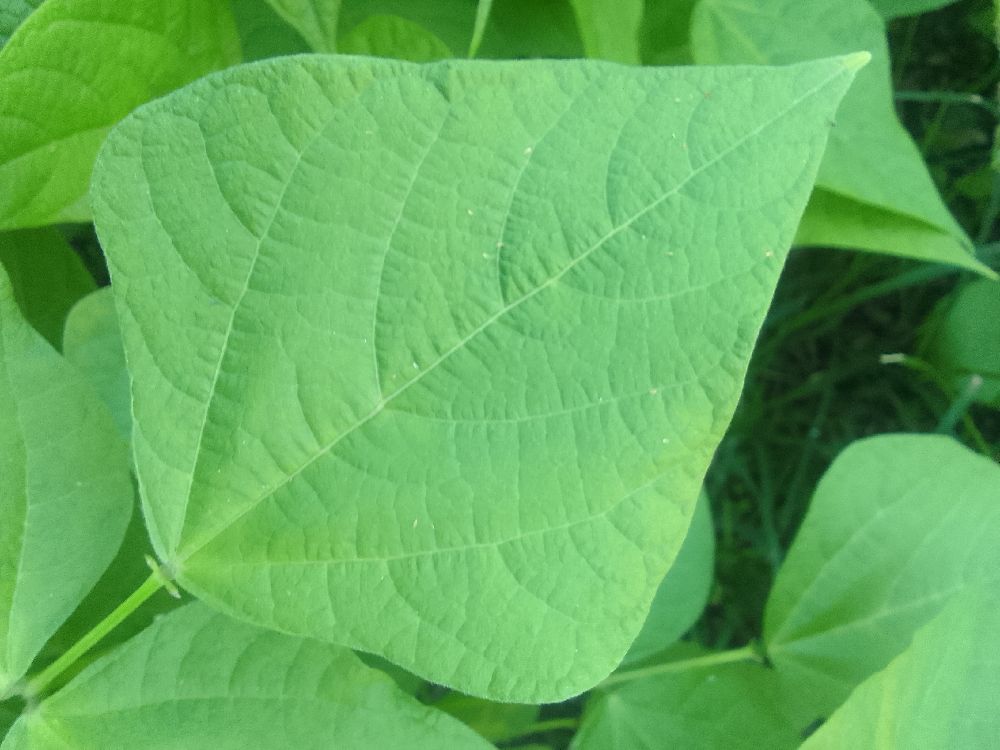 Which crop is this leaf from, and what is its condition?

common bean, healthy
